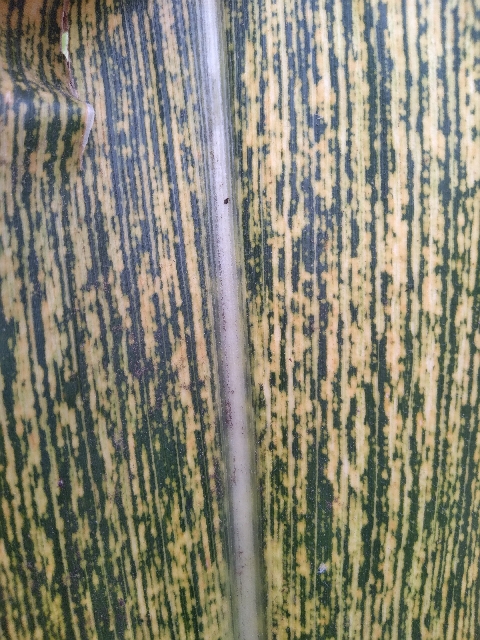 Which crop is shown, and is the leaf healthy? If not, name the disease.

maize, maize streak virus
